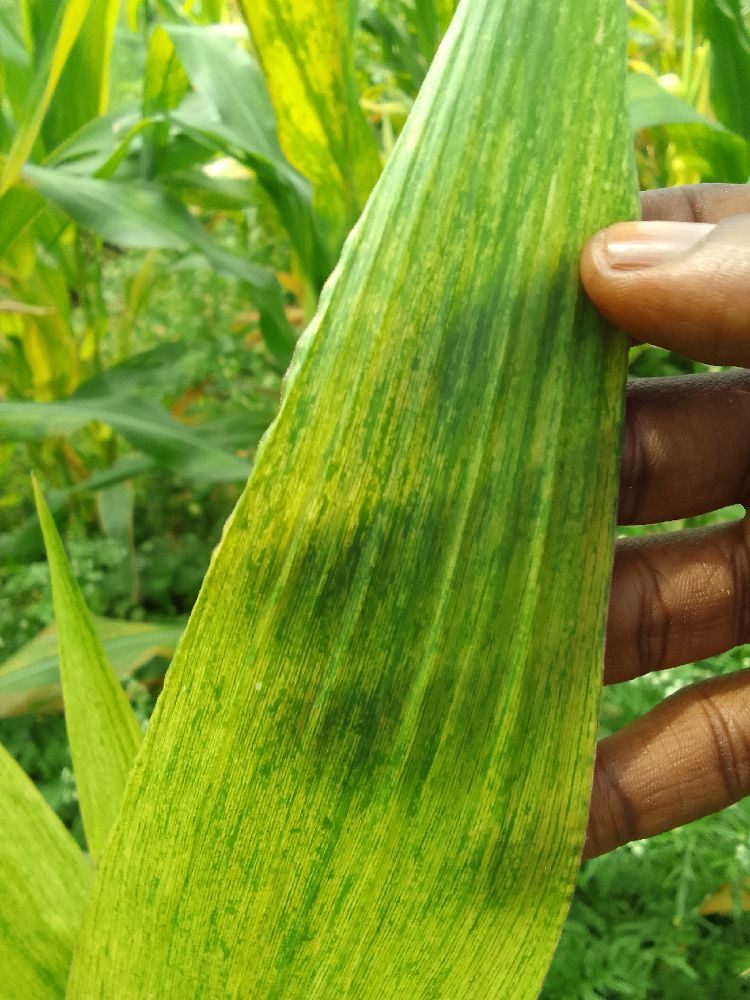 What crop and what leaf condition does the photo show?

maize, maize lethal necrosis
